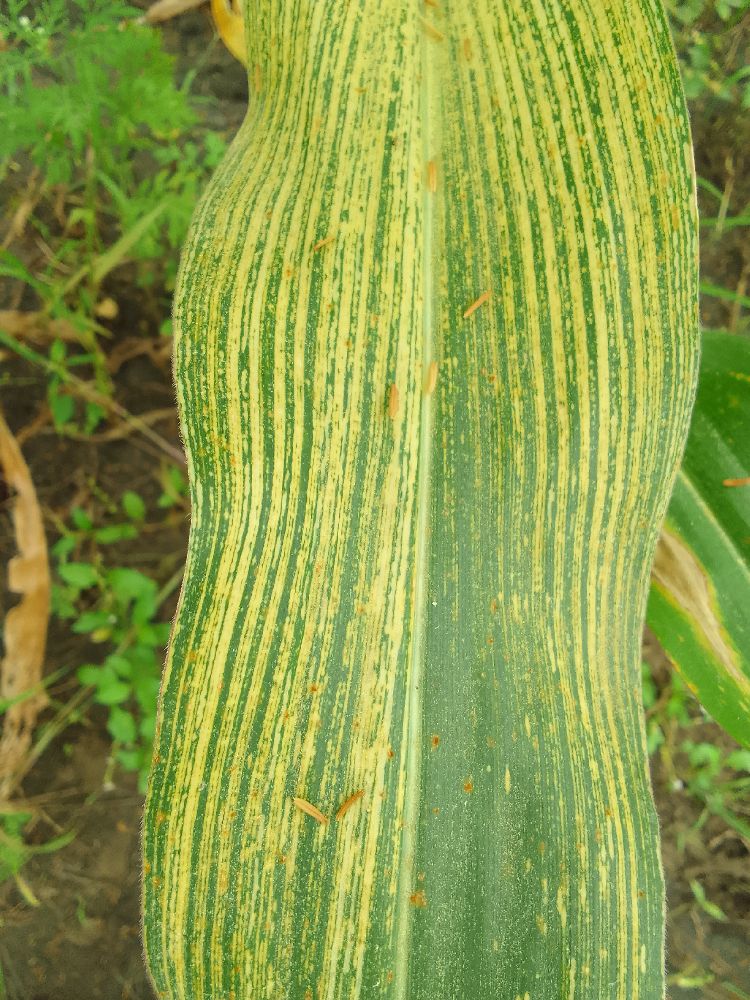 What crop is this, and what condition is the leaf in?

maize, maize streak virus
